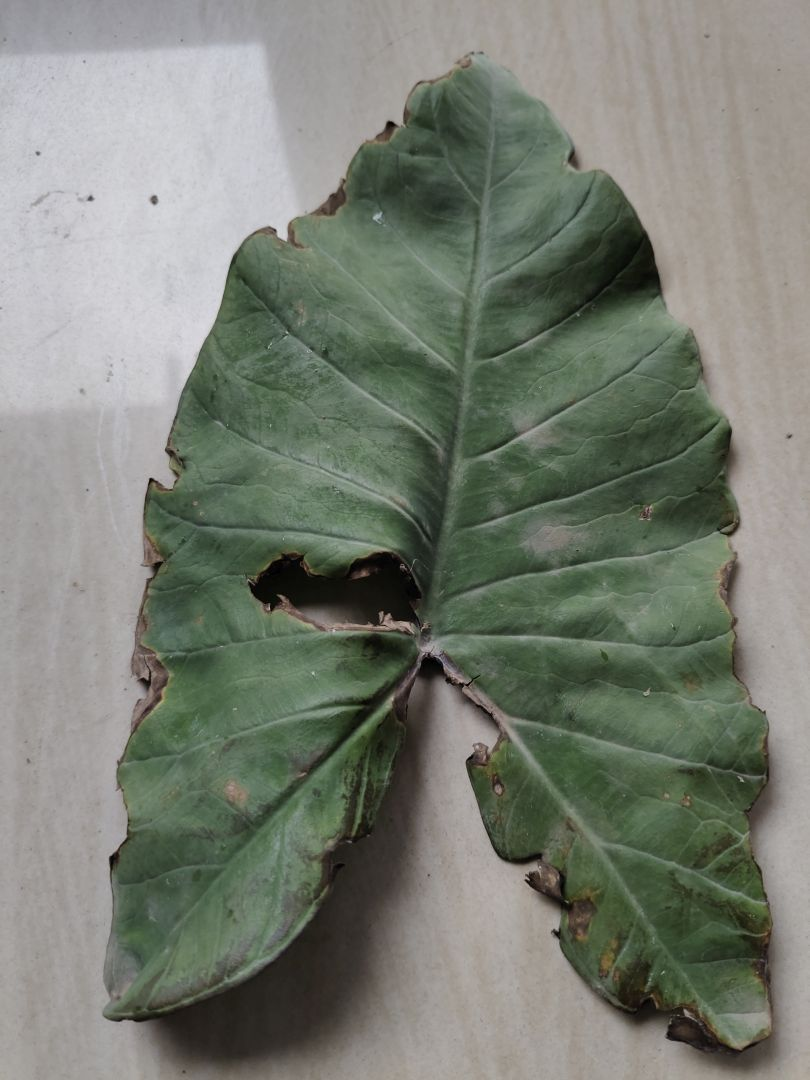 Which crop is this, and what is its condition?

taro, leaf blight
